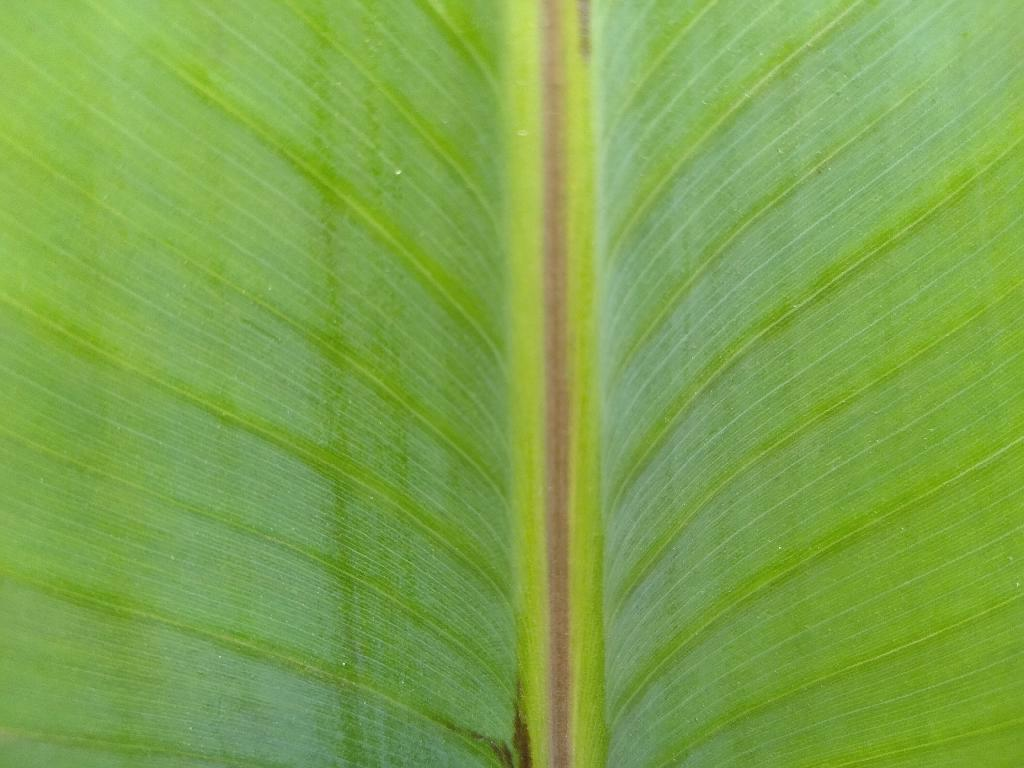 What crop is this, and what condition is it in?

banana, healthy
